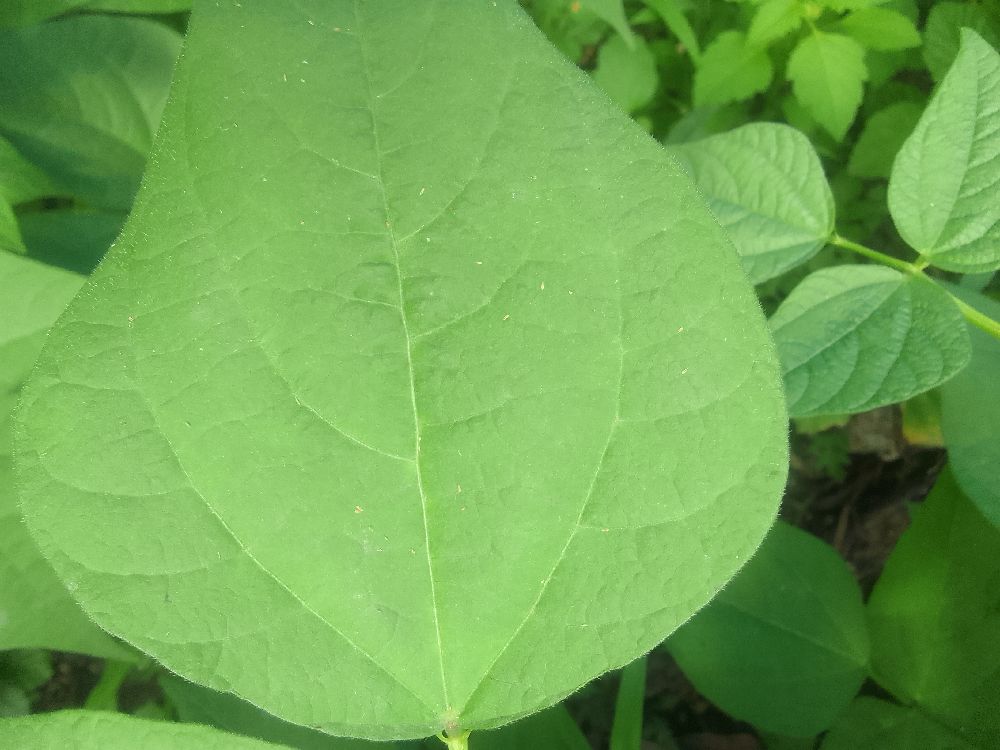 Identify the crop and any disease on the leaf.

common bean, healthy
